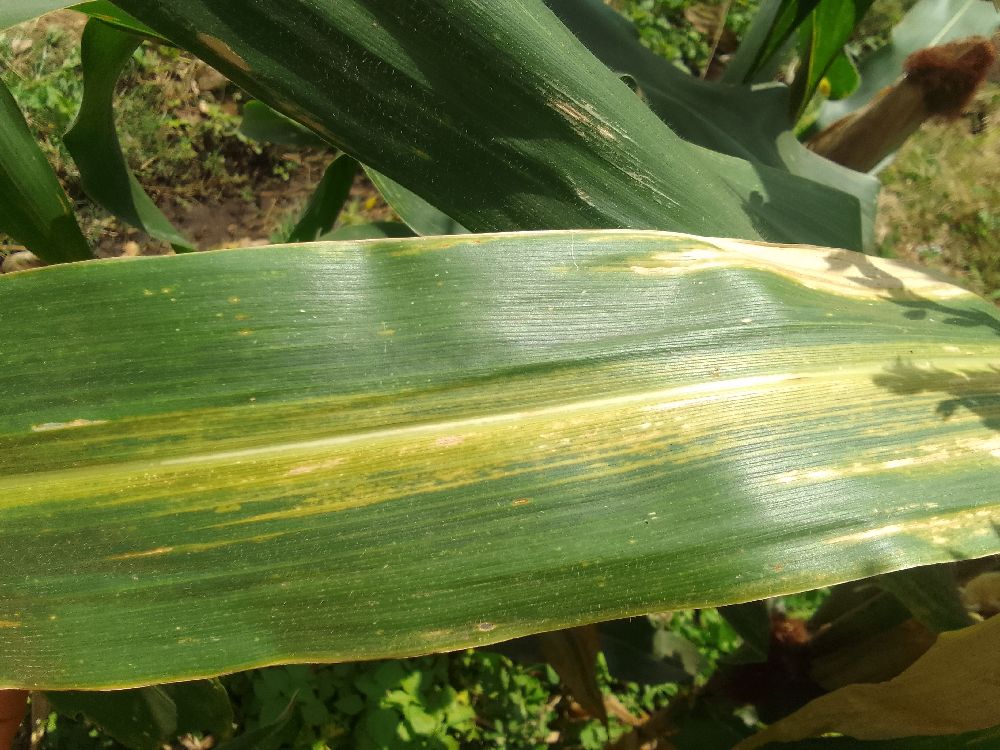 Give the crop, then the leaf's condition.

maize, maize lethal necrosis
